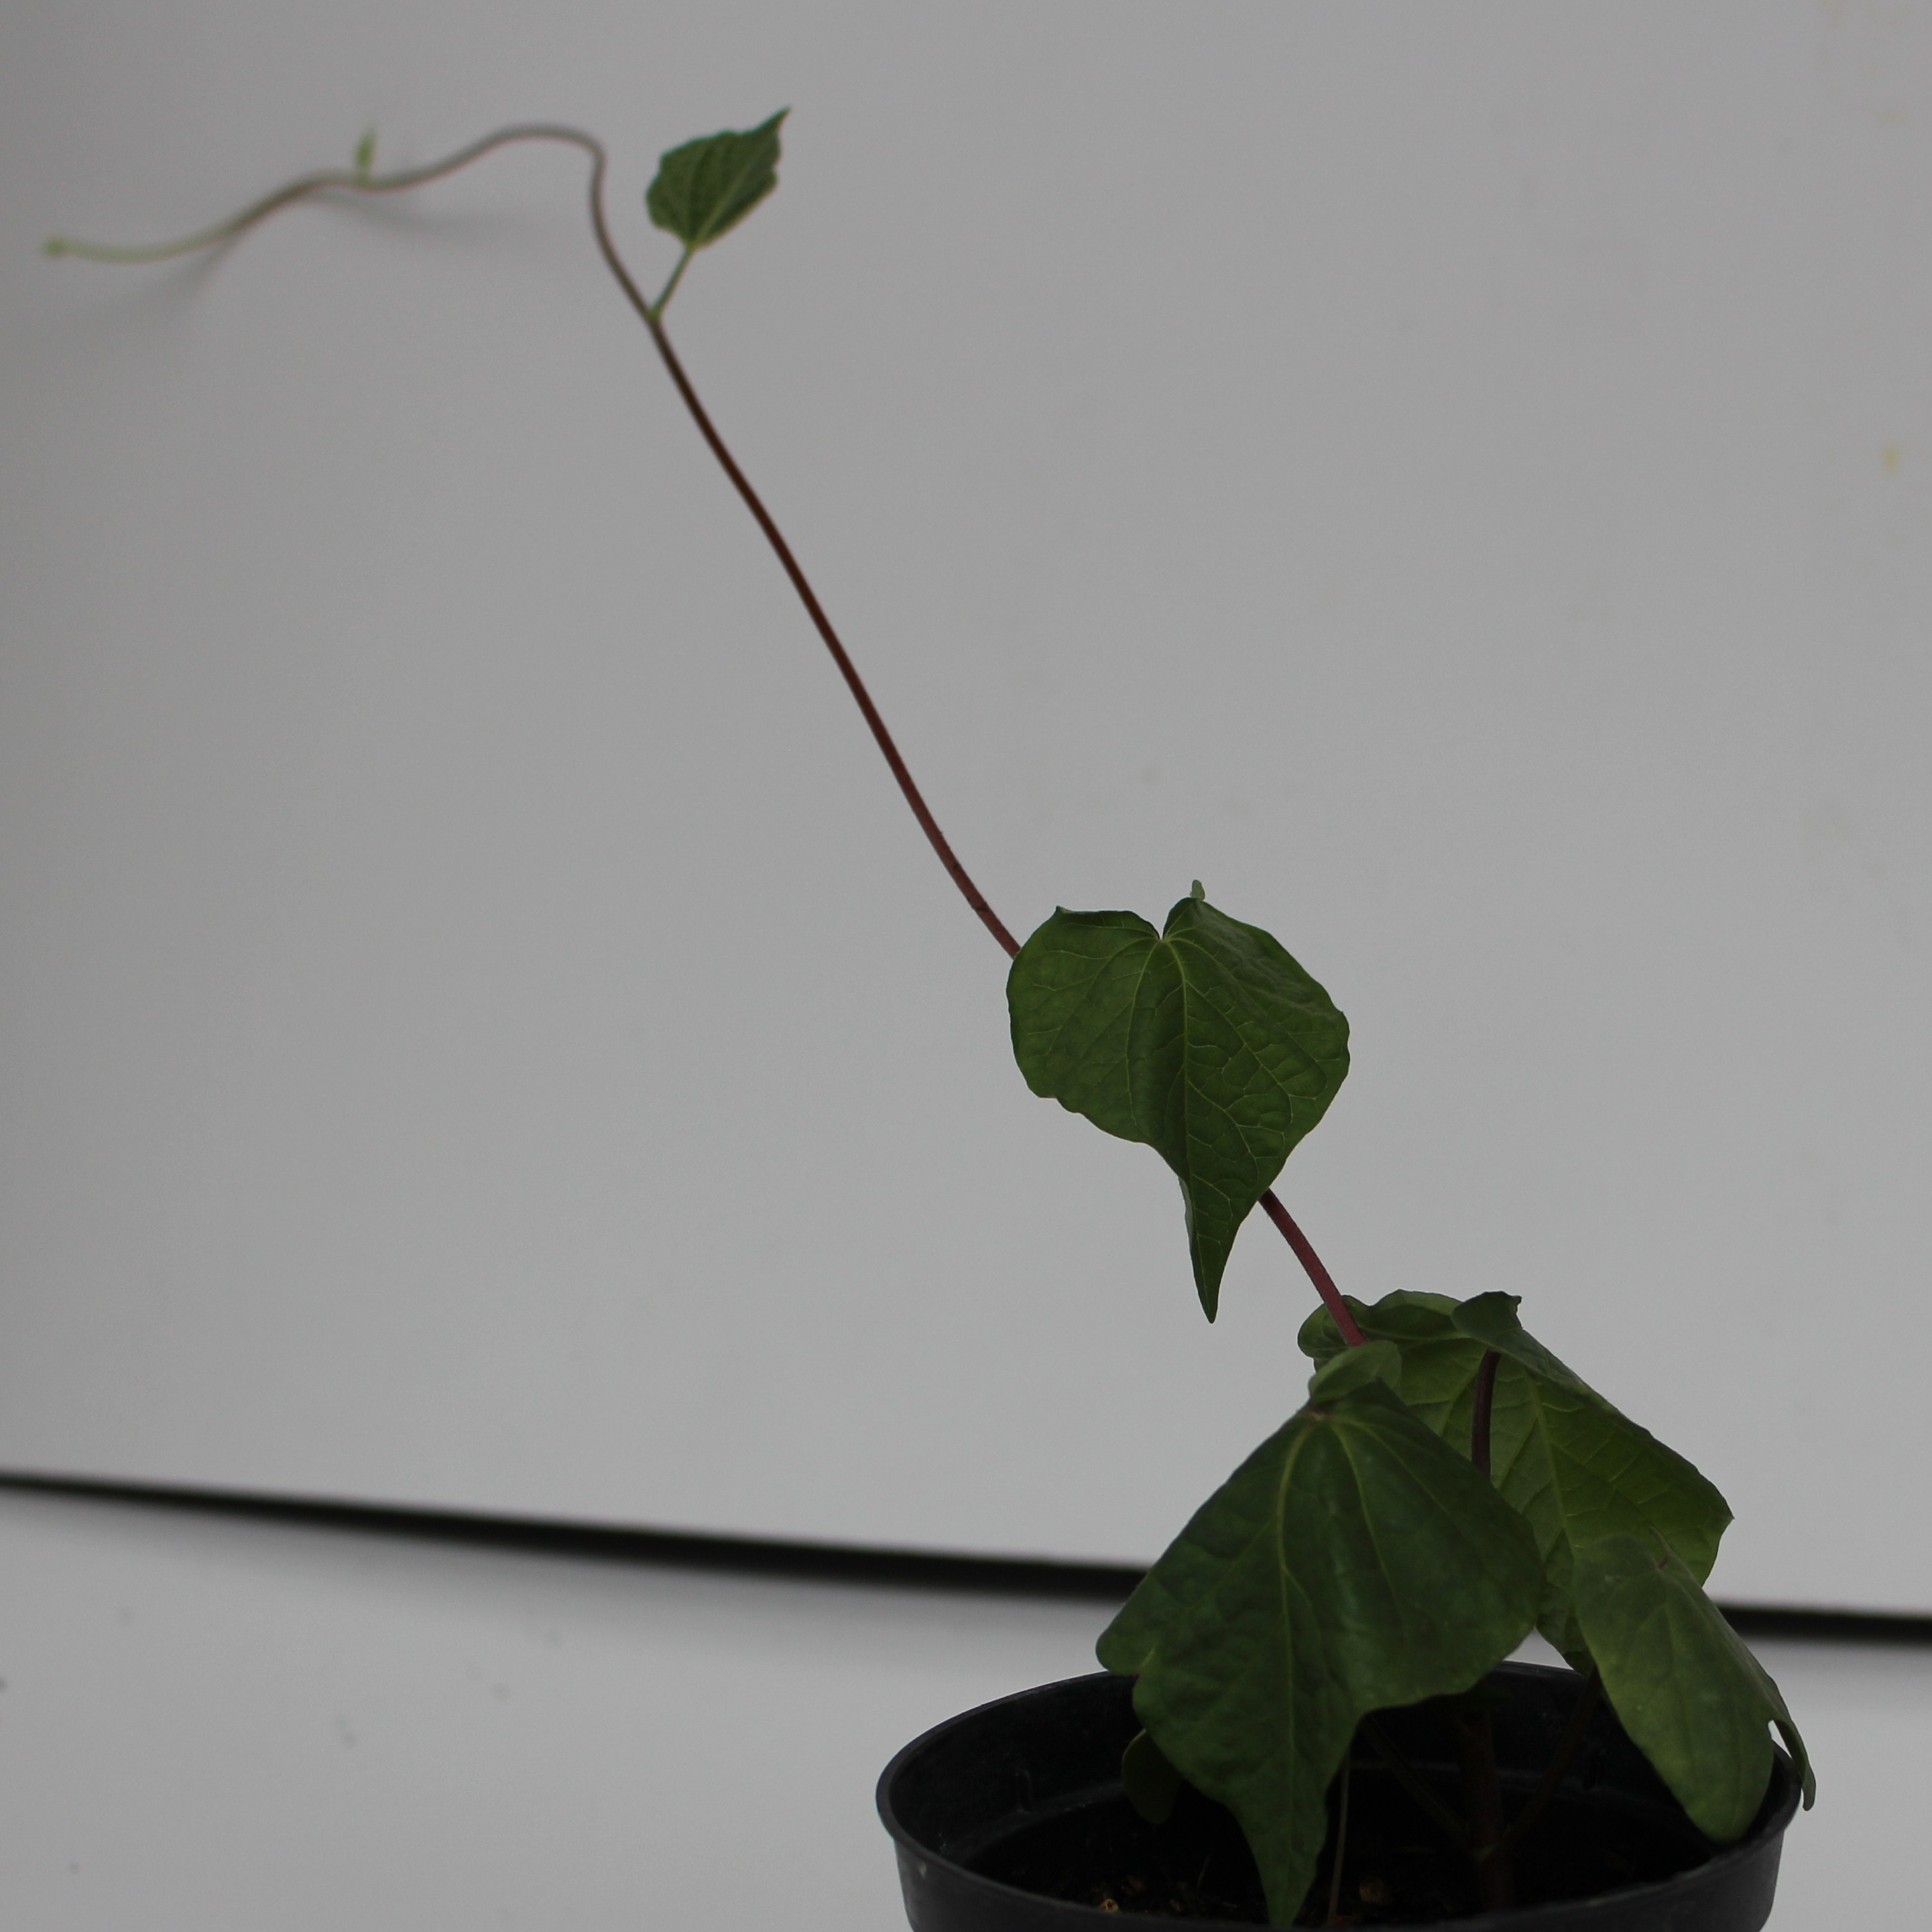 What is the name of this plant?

Convolvulus arvensis
